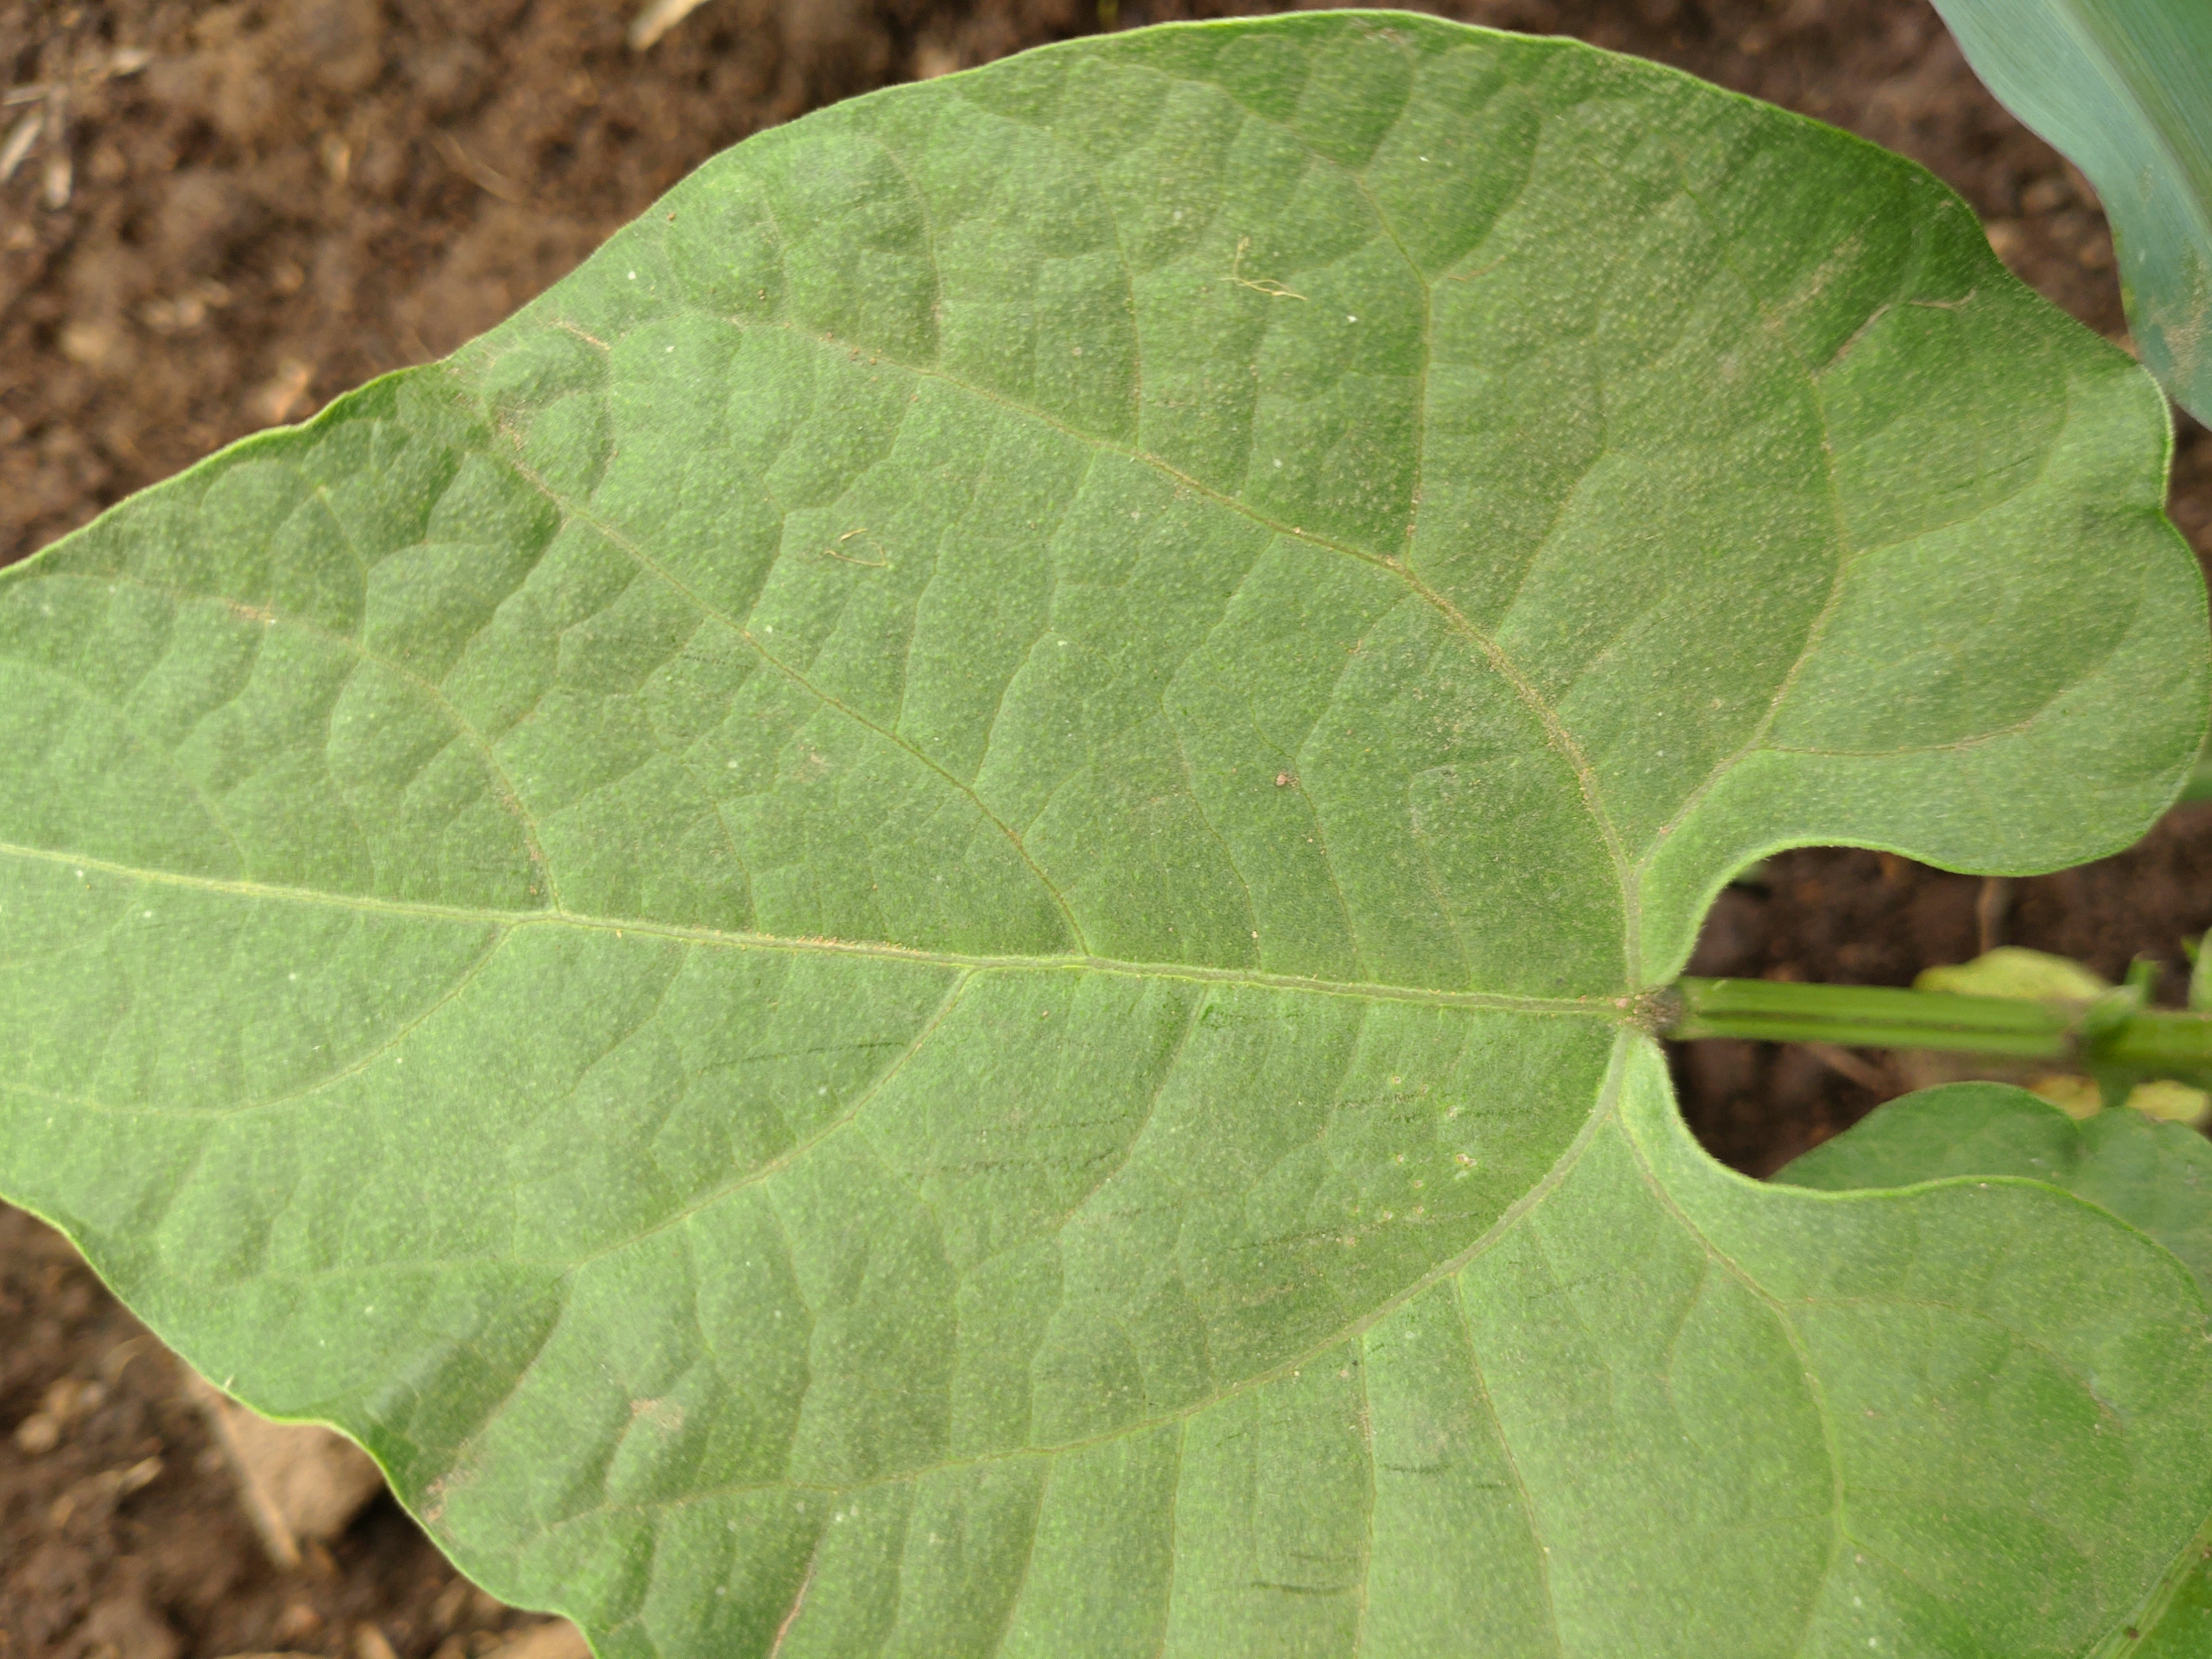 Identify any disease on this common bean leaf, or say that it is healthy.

healthy
